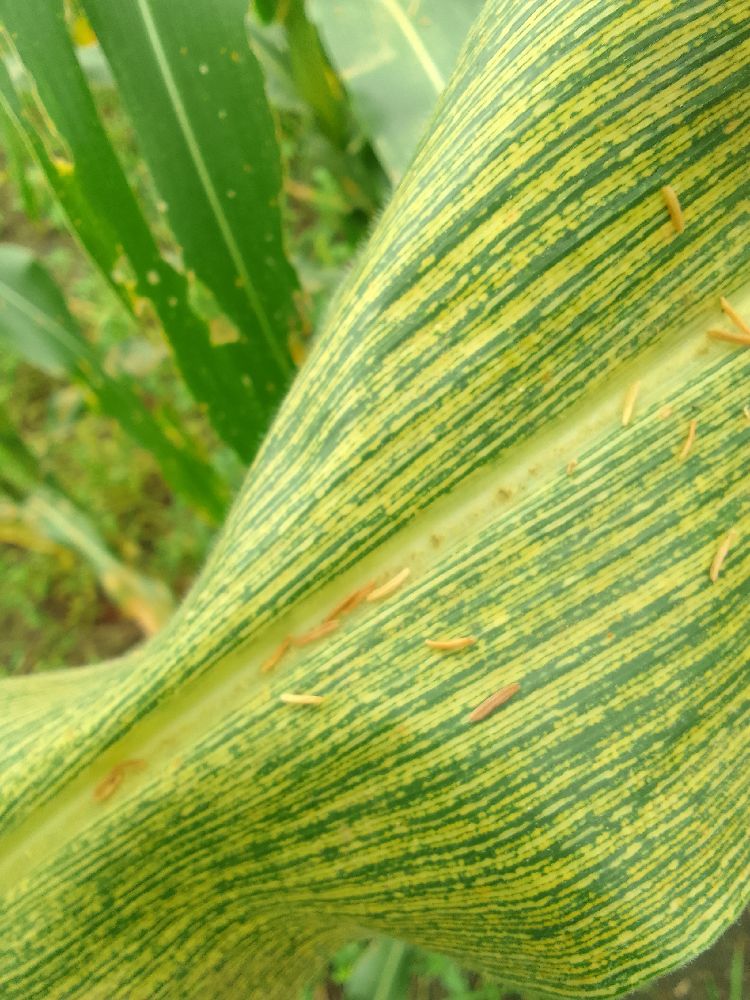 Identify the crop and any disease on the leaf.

maize, maize streak virus
